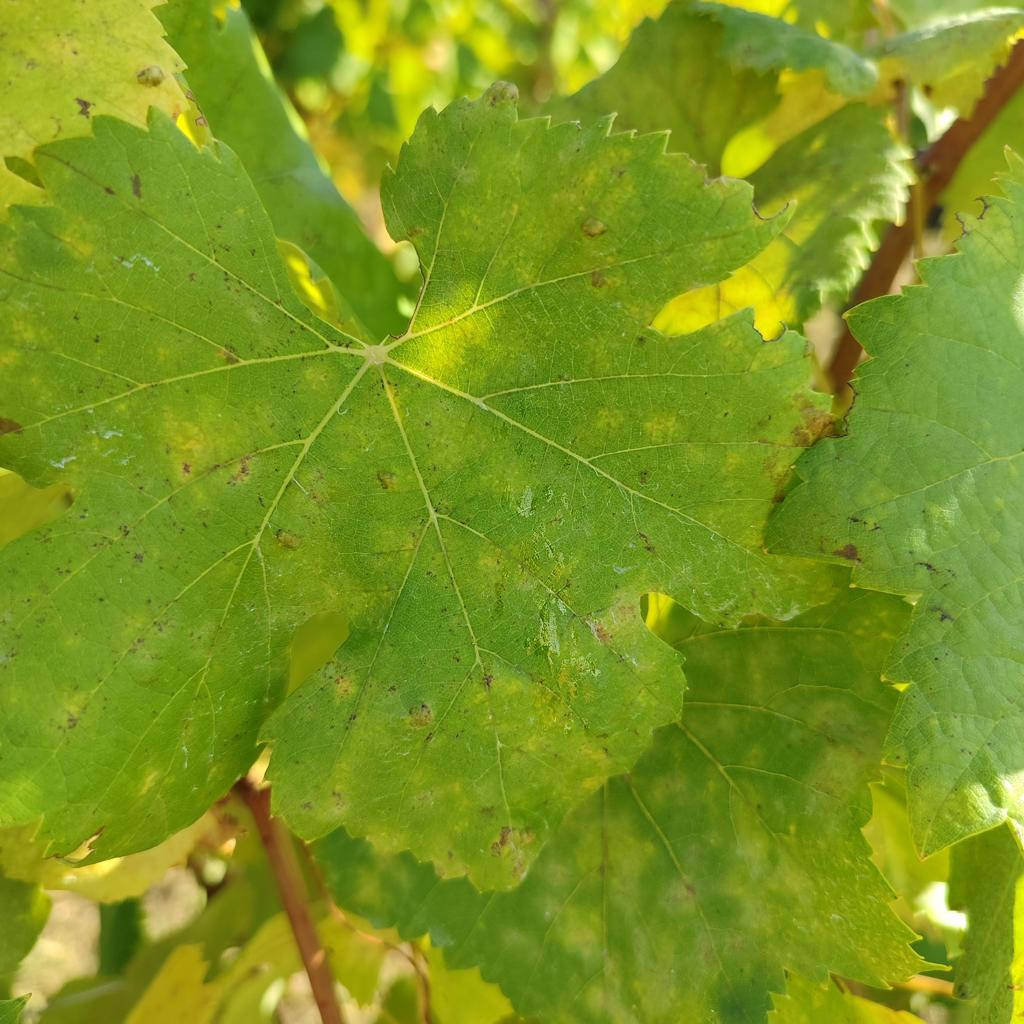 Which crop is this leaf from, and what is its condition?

grapevine, powdery mildew
